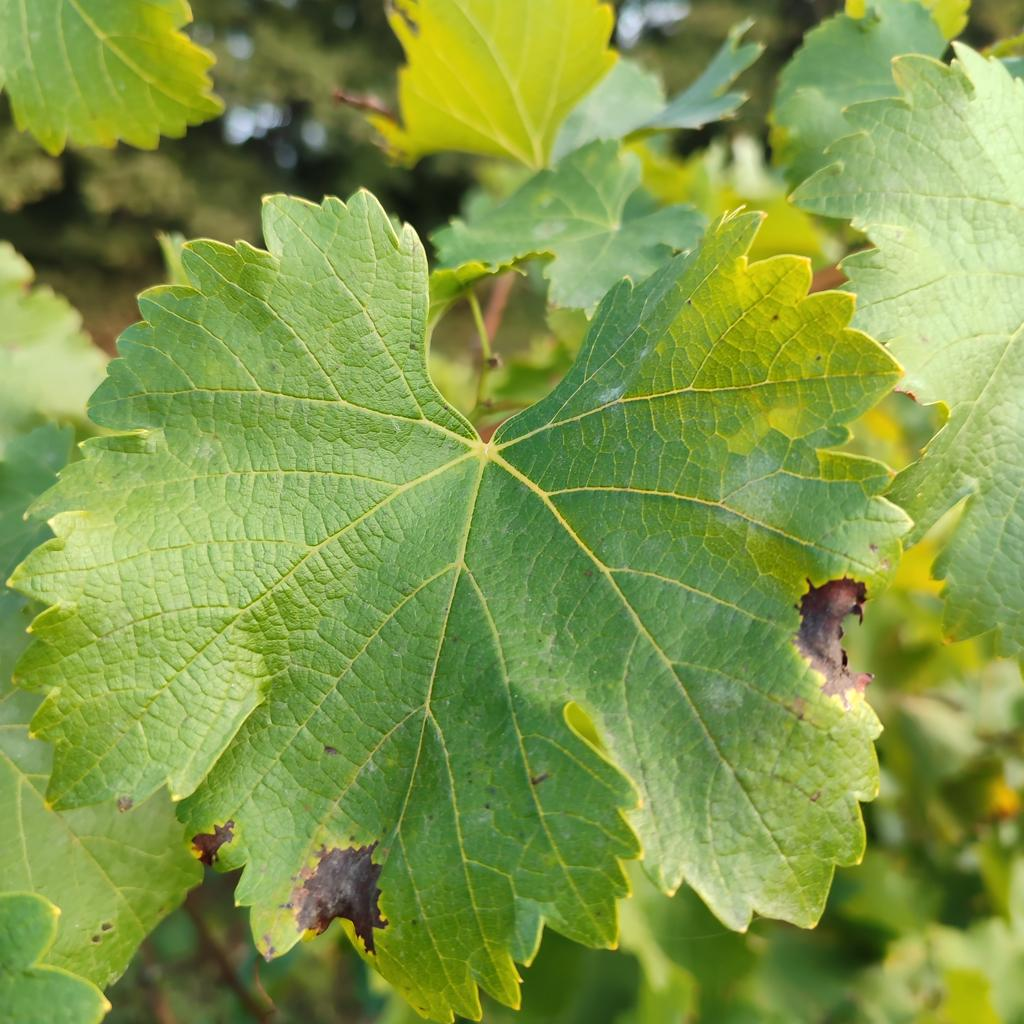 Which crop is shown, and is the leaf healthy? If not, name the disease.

grapevine, powdery mildew
